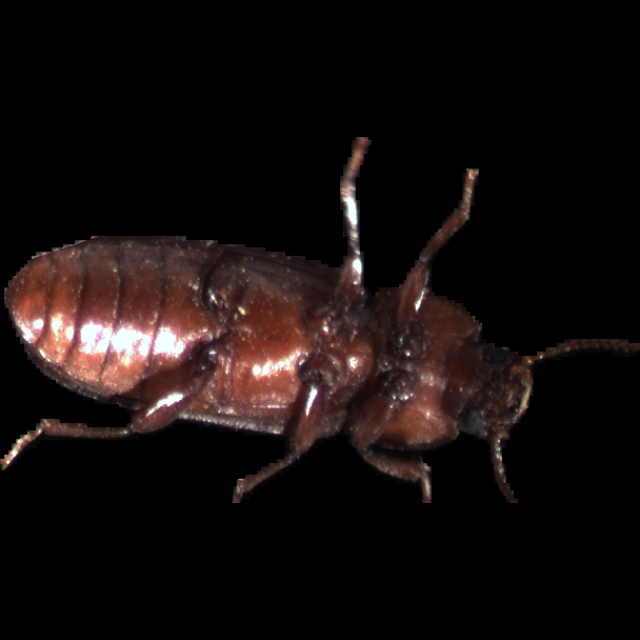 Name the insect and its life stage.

mealworm beetle
